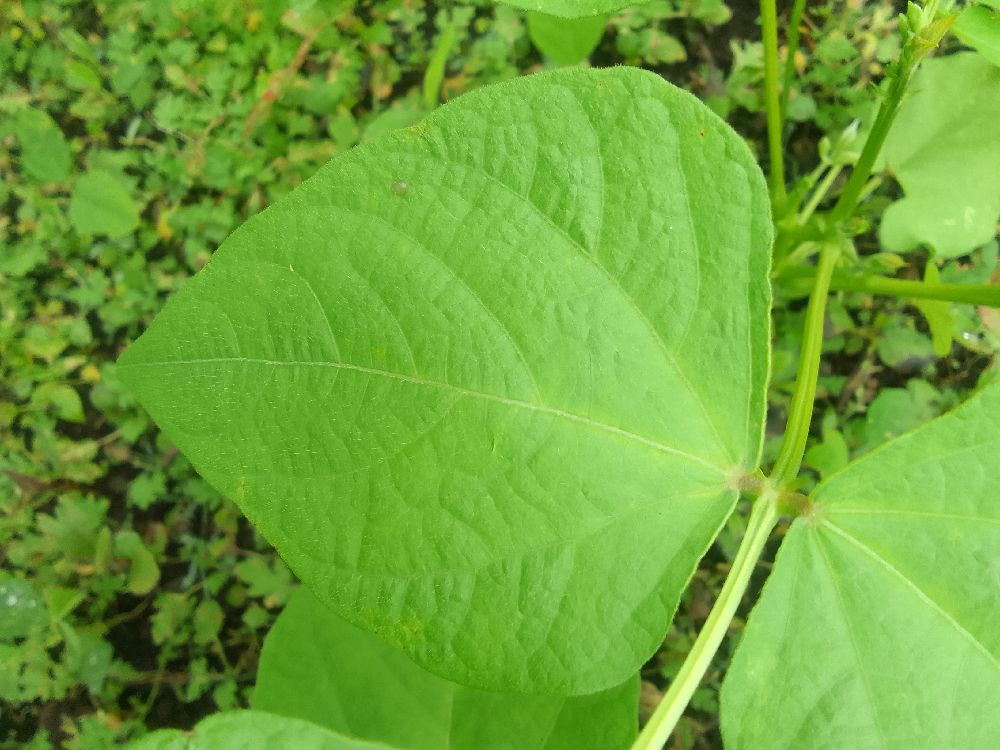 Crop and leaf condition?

common bean, healthy
